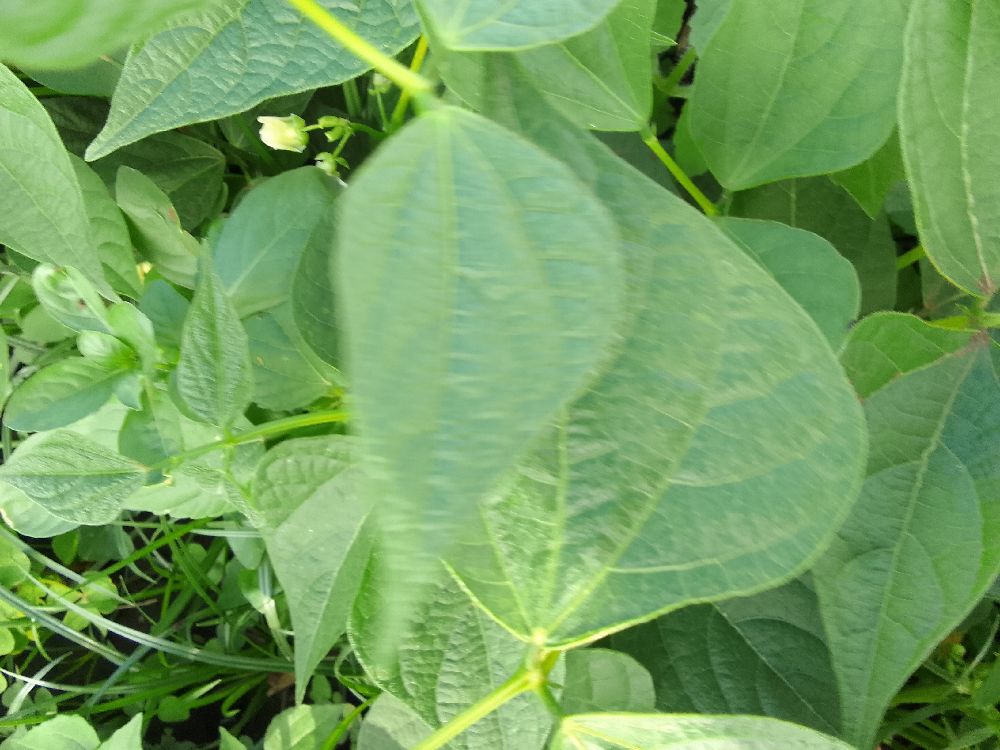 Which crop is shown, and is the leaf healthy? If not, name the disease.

common bean, healthy
